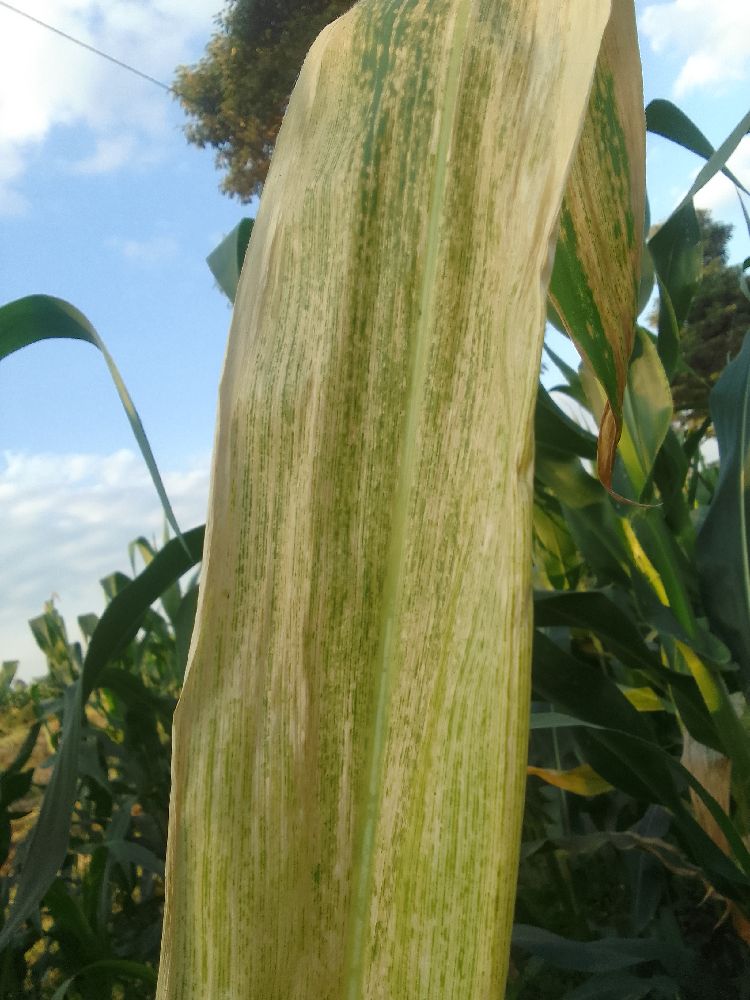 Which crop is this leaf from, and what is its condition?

maize, maize lethal necrosis
